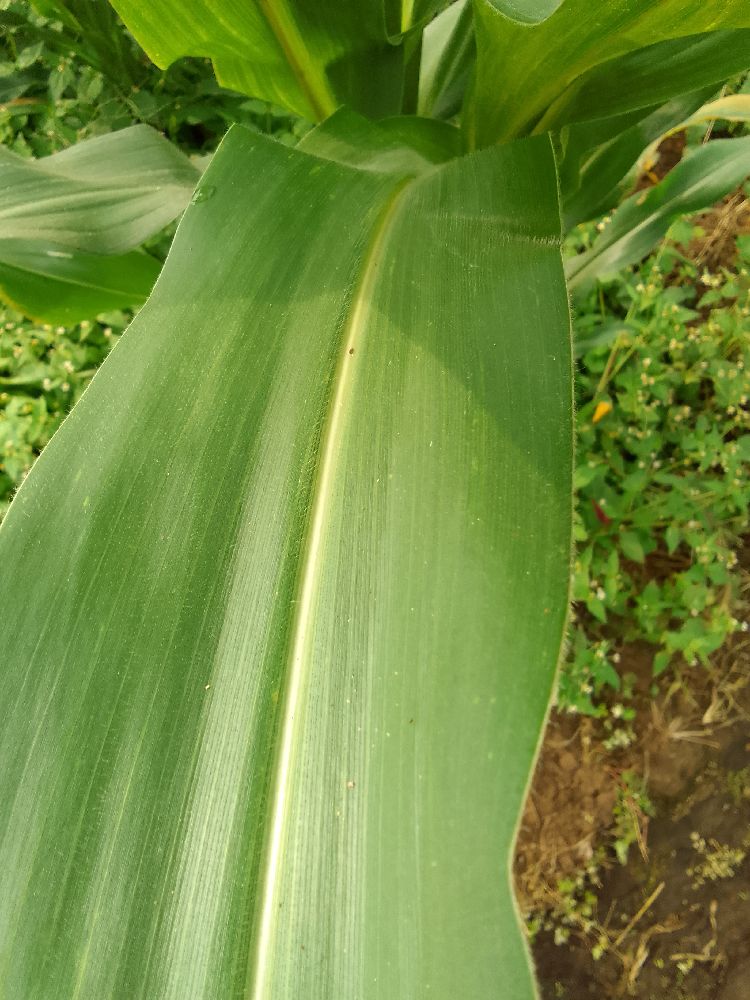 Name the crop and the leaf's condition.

maize, healthy
